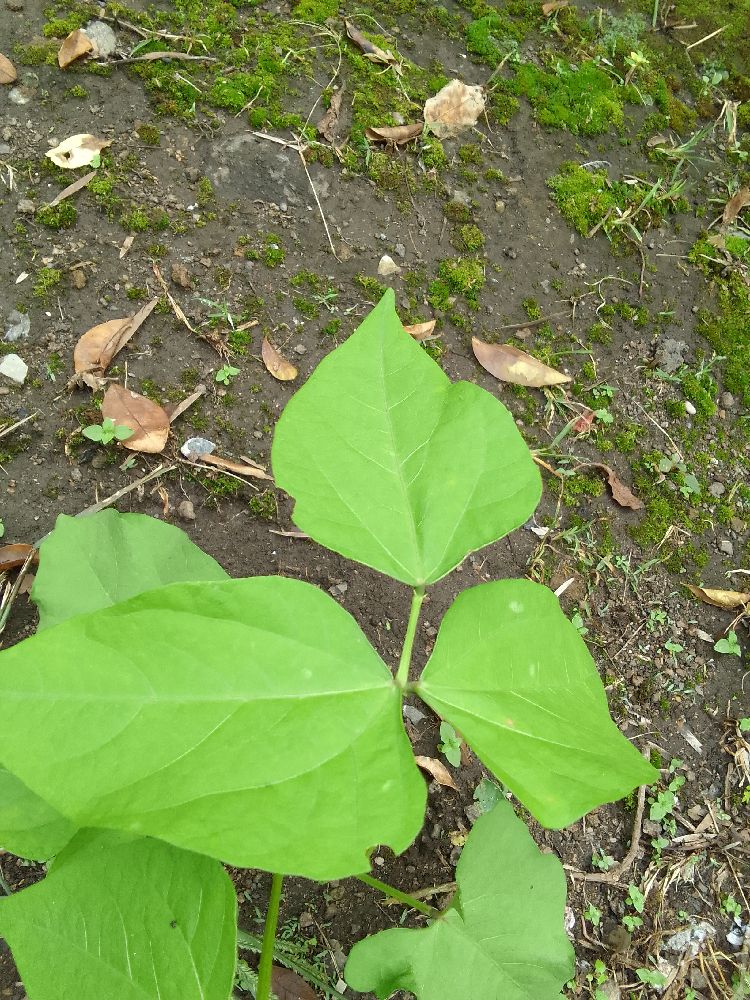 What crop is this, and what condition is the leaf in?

common bean, healthy
